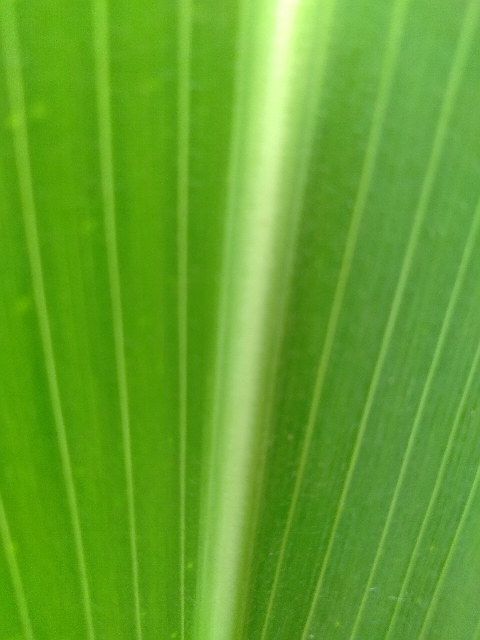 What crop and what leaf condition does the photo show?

maize, healthy
